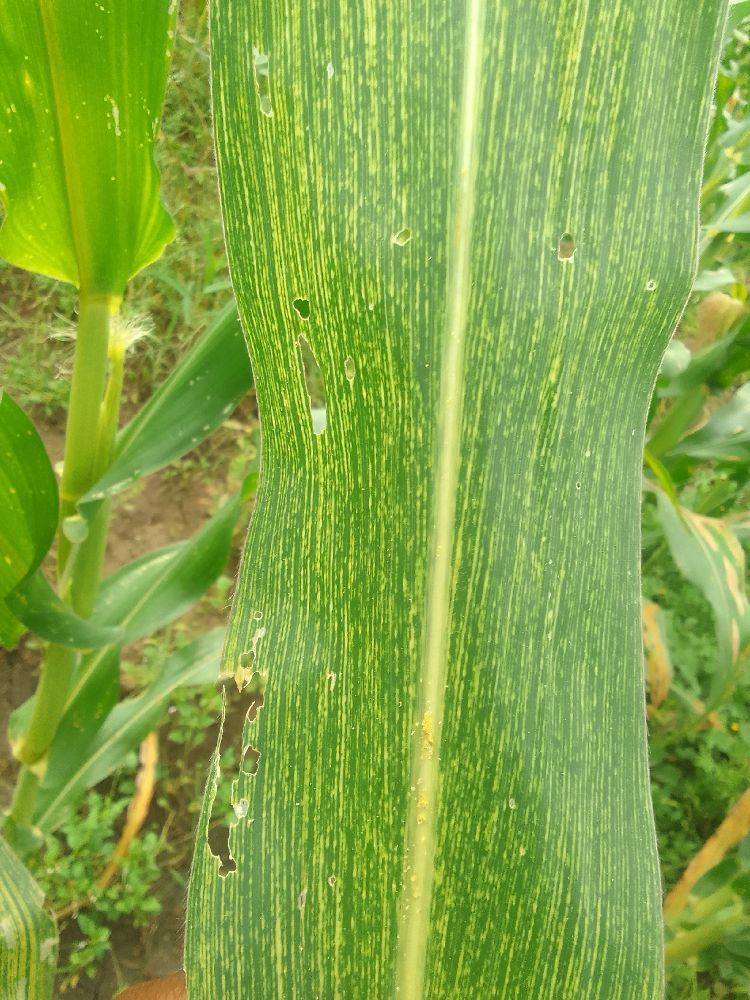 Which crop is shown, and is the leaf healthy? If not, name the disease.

maize, maize streak virus
